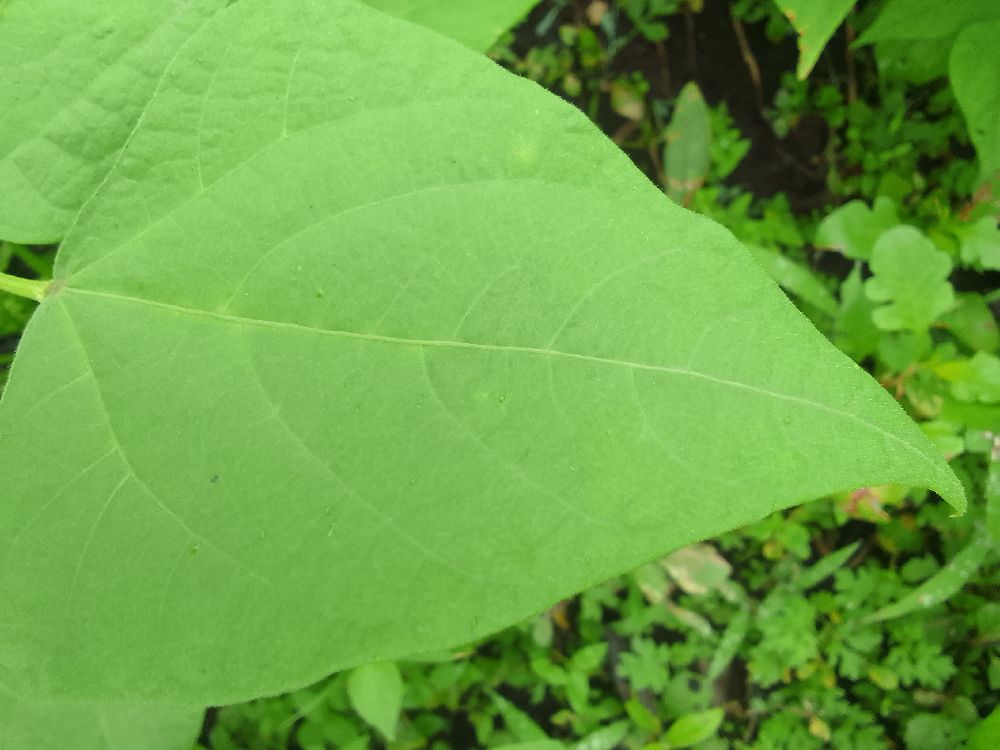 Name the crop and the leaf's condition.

common bean, healthy
